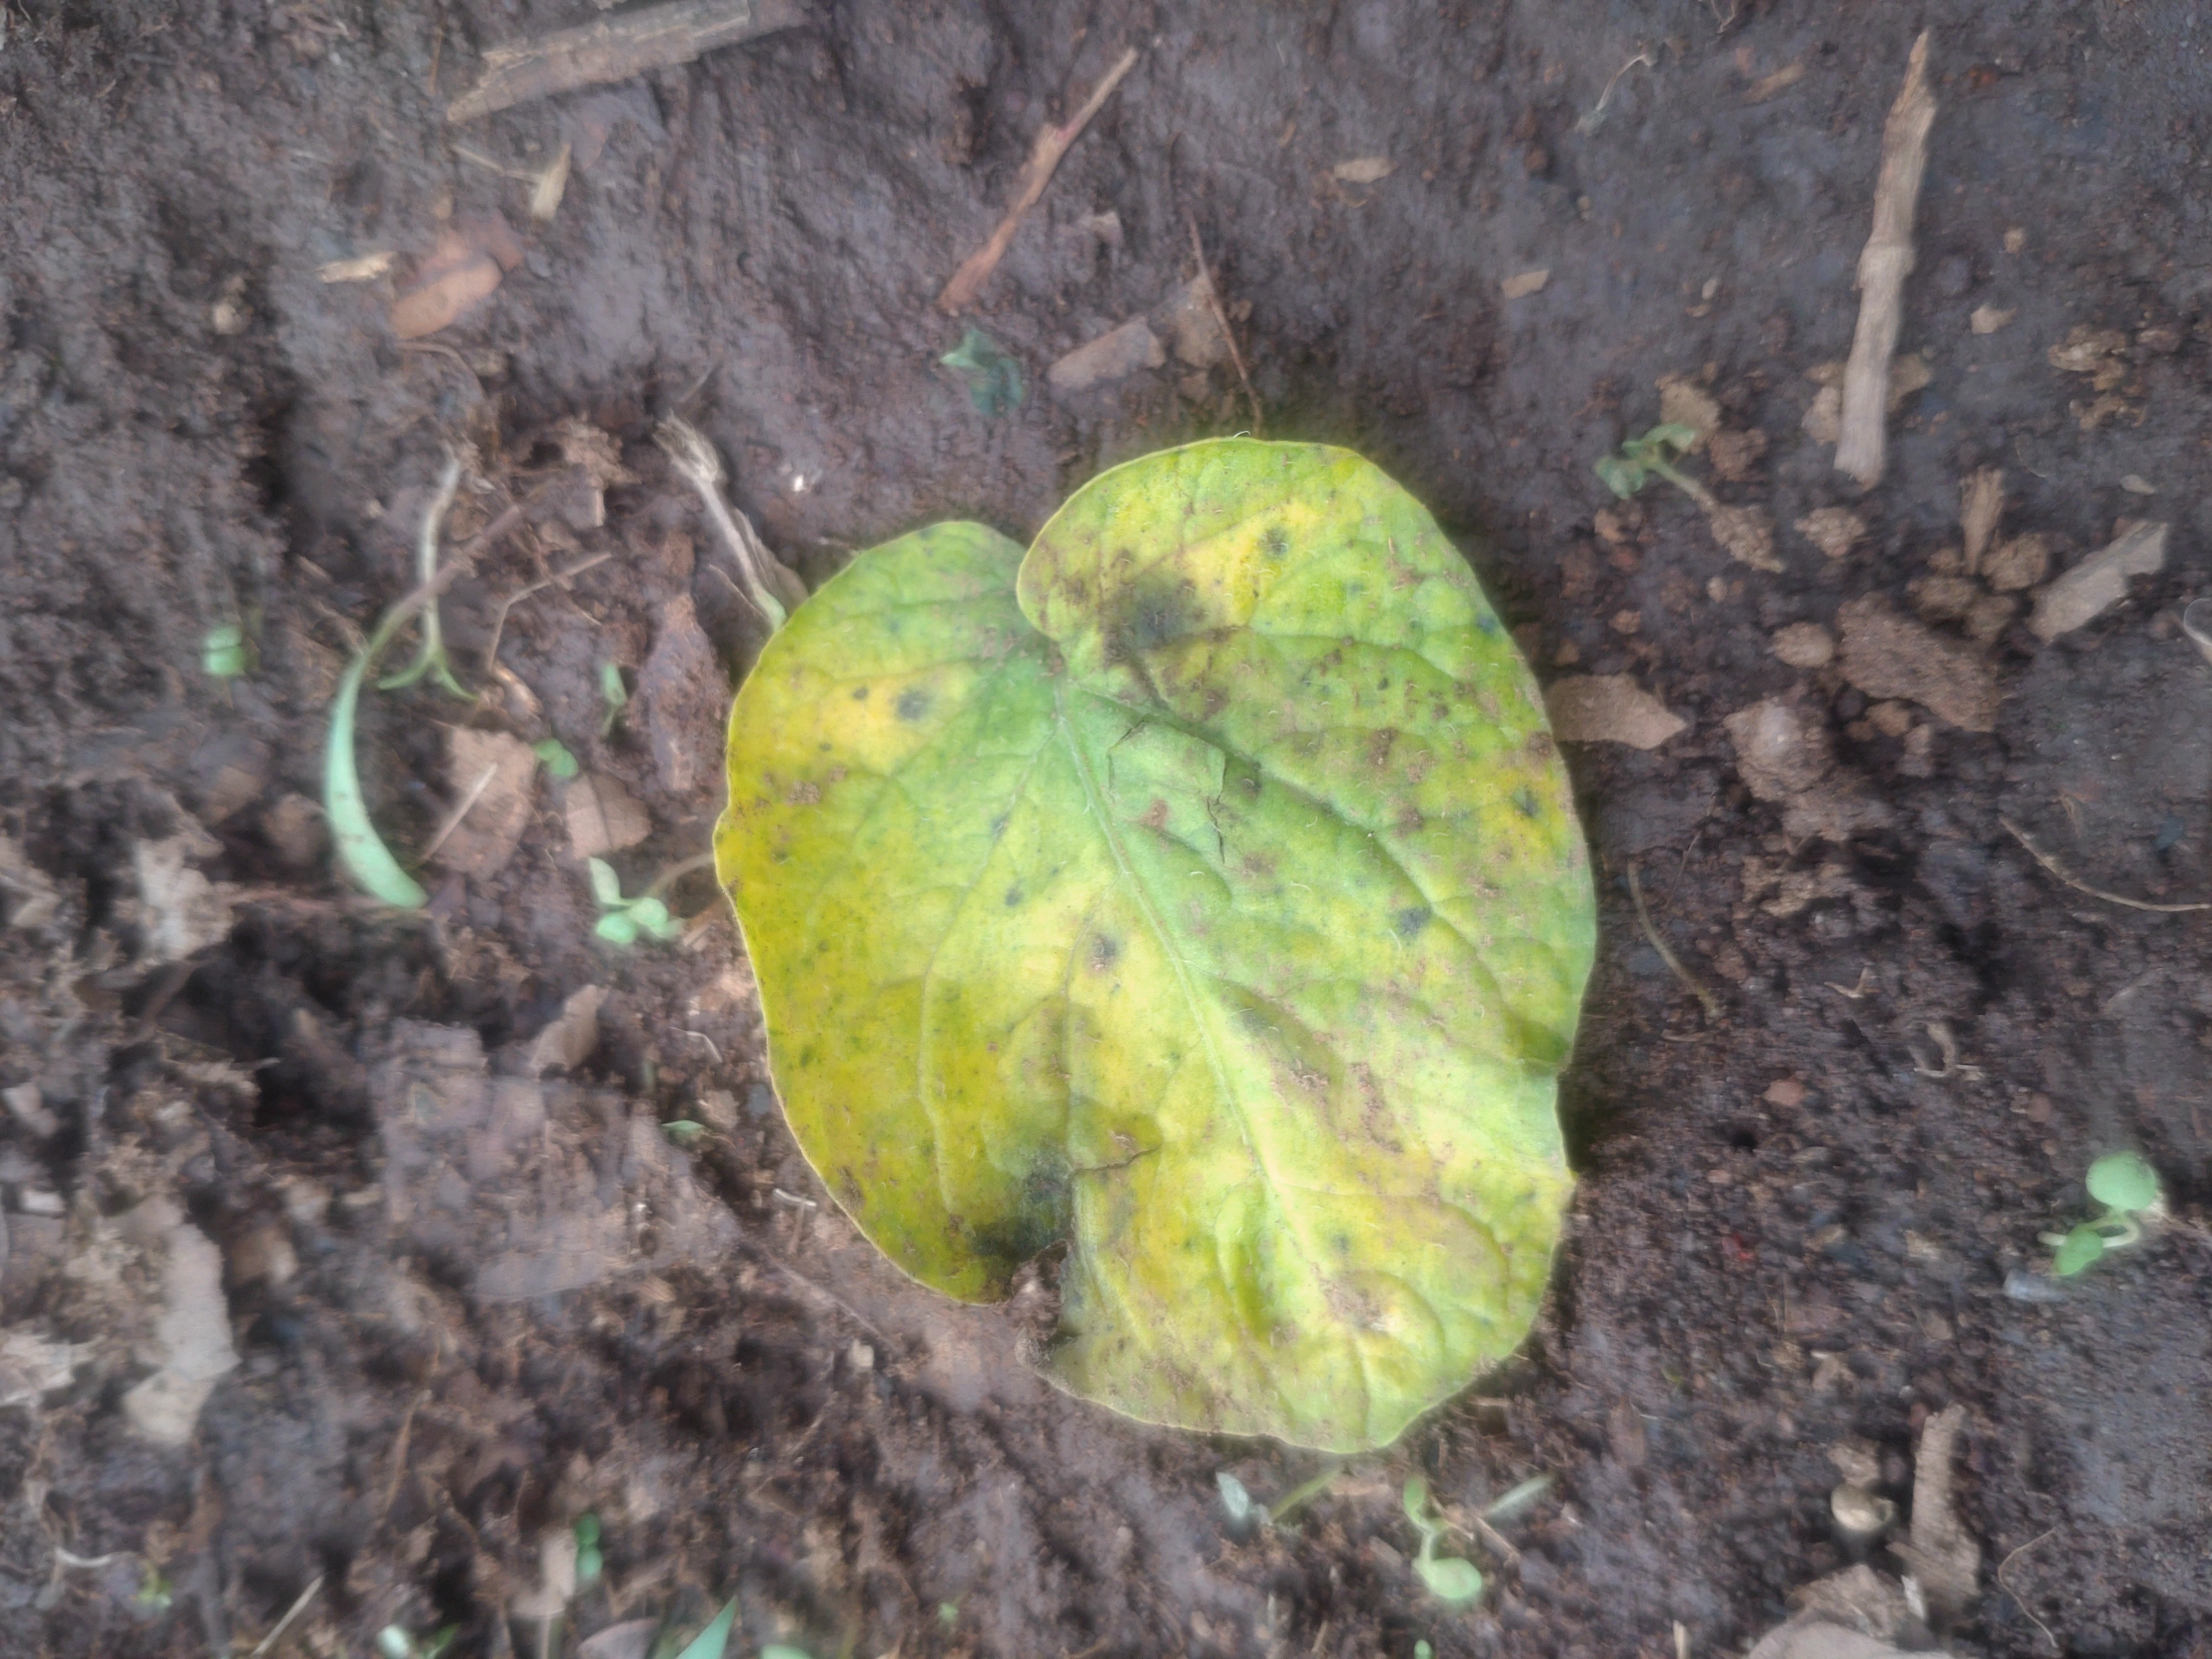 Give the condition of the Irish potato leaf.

late blight
